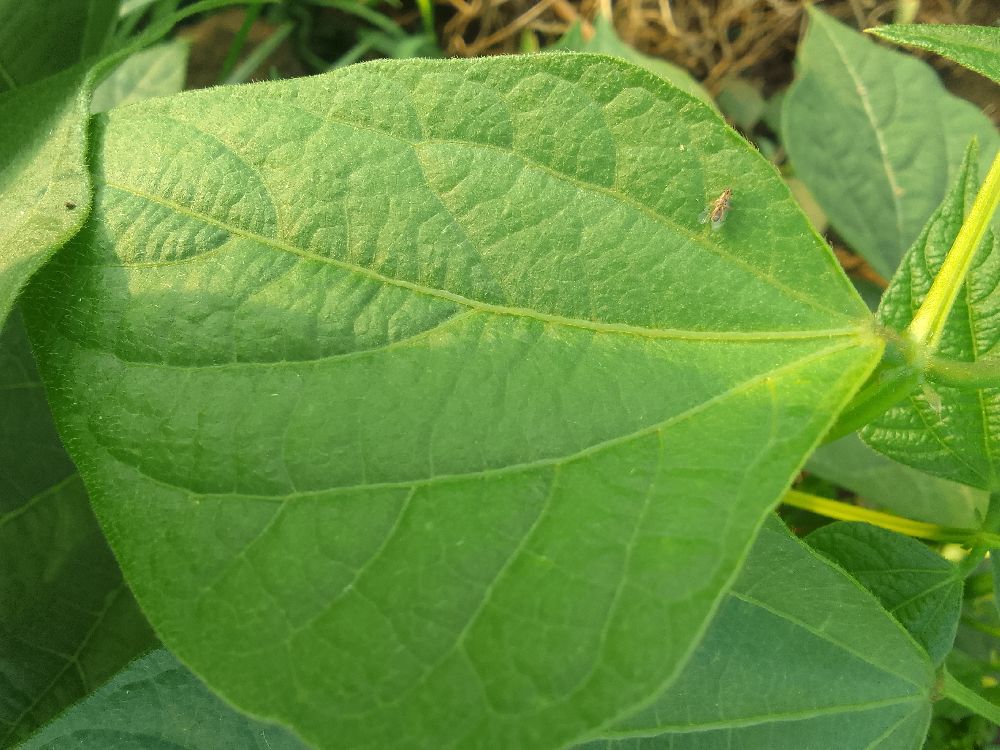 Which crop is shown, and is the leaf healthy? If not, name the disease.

common bean, healthy
